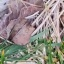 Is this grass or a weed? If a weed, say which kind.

grass
